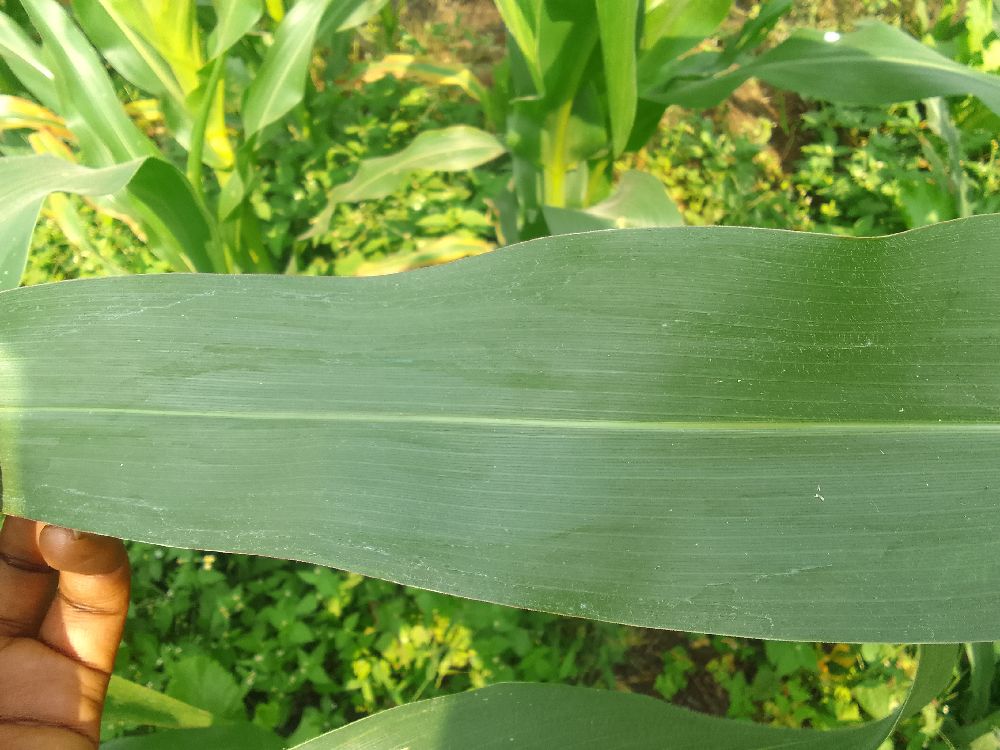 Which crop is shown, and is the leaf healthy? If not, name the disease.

maize, healthy
